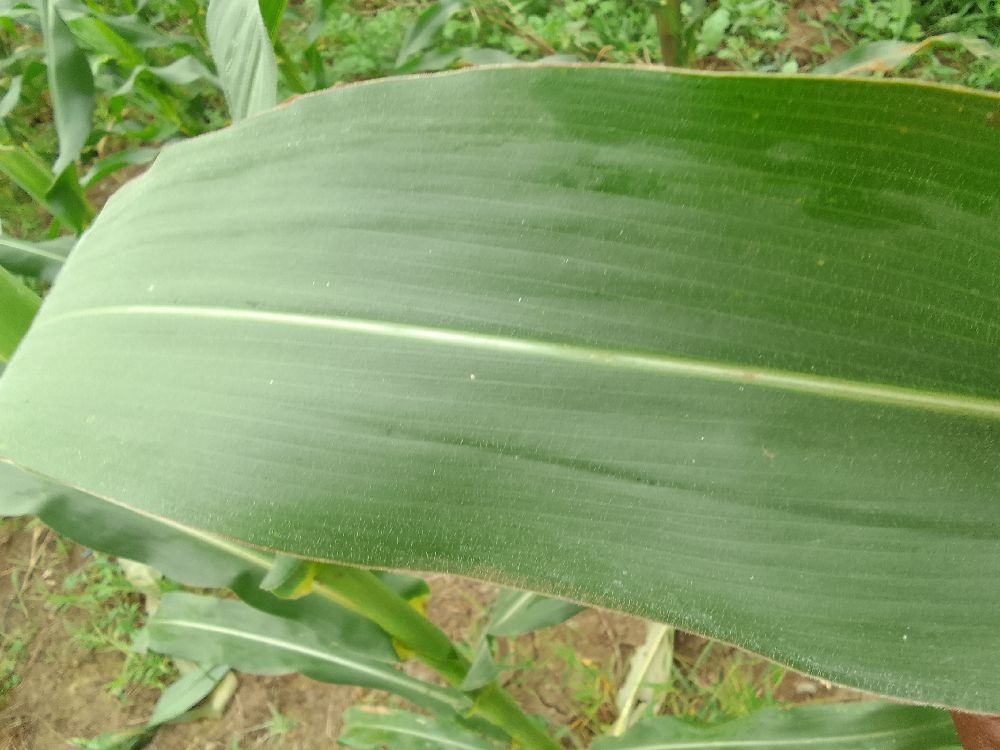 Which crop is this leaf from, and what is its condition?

maize, healthy
